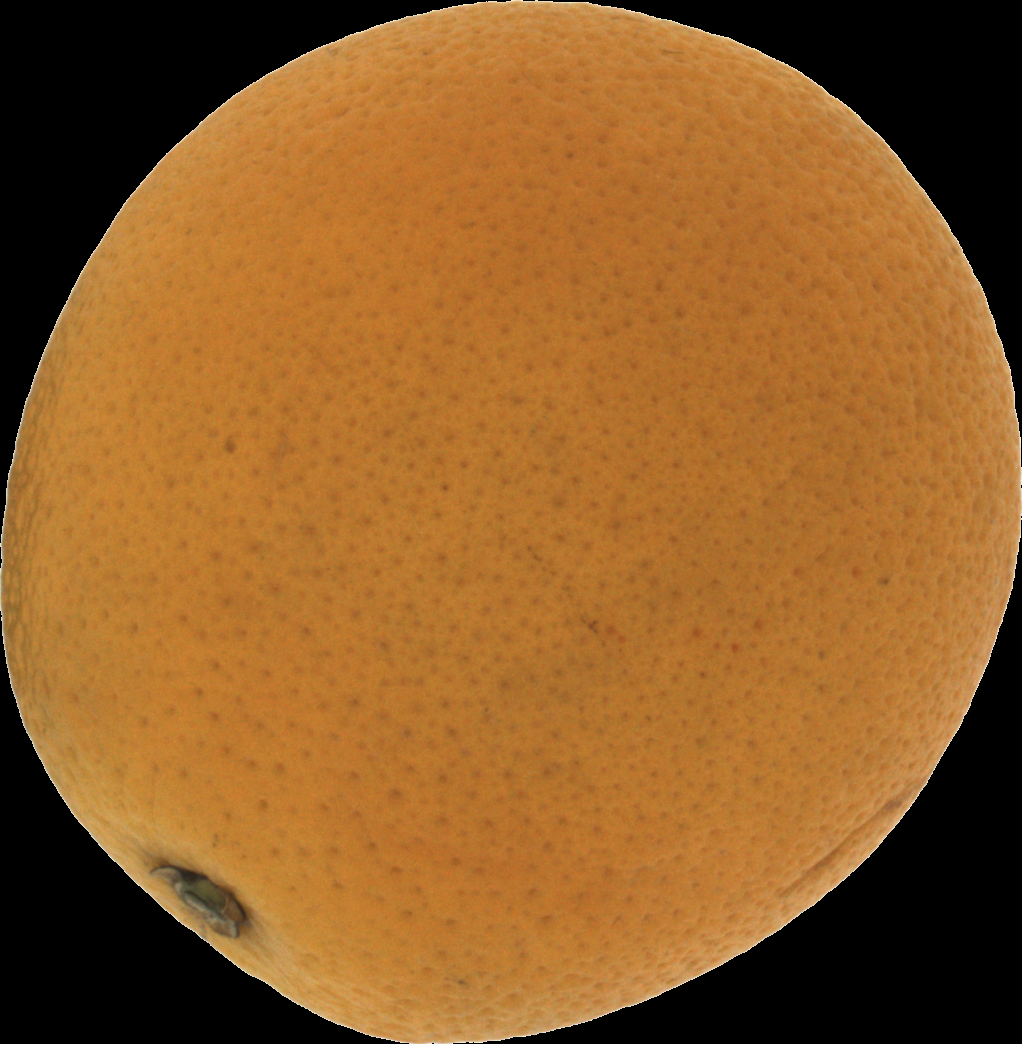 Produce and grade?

orange, bad
